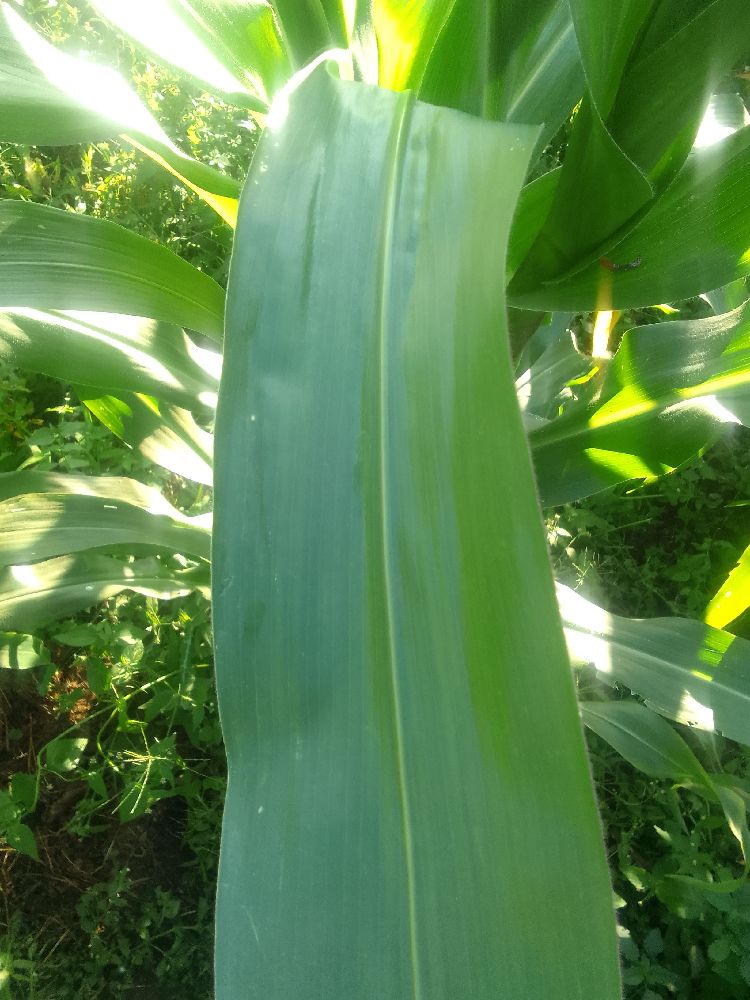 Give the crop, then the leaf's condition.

maize, healthy
